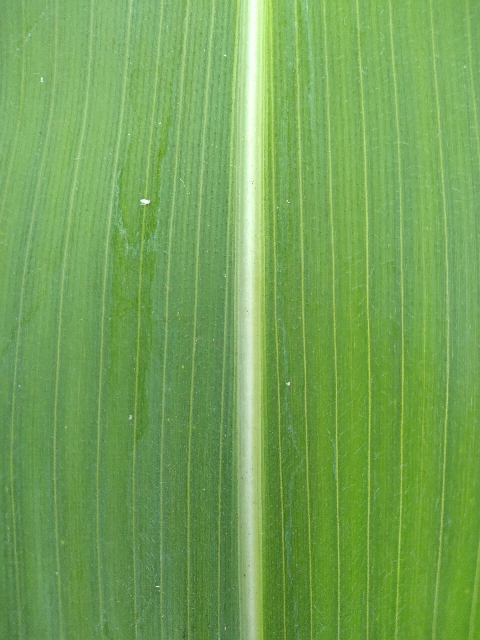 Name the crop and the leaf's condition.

maize, healthy
